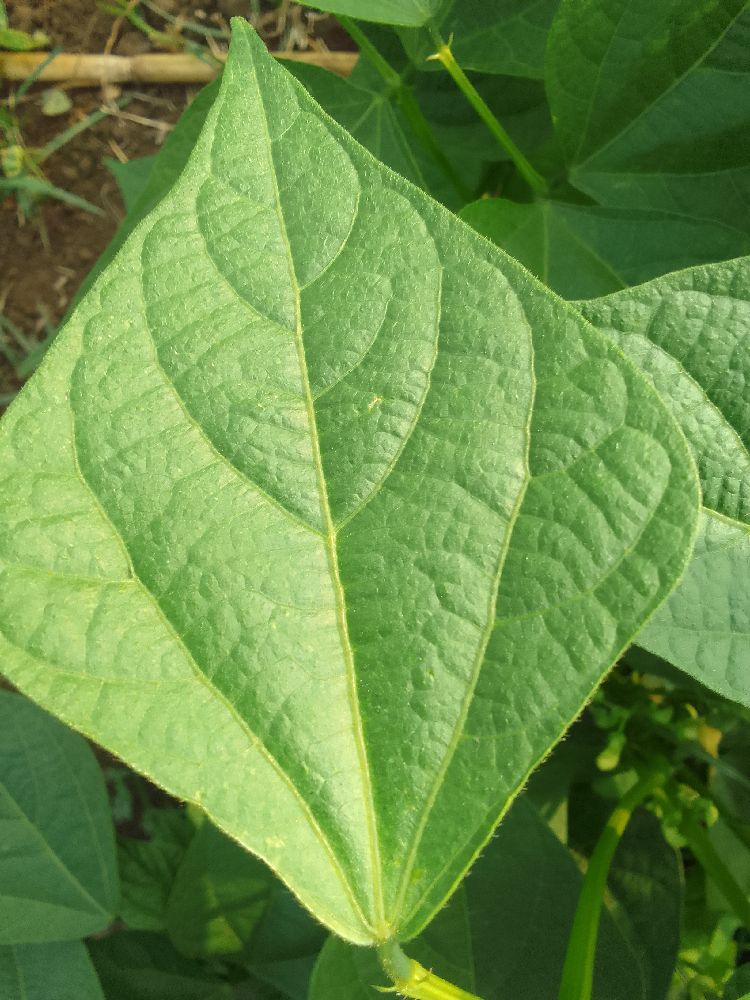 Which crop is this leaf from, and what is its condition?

common bean, healthy
